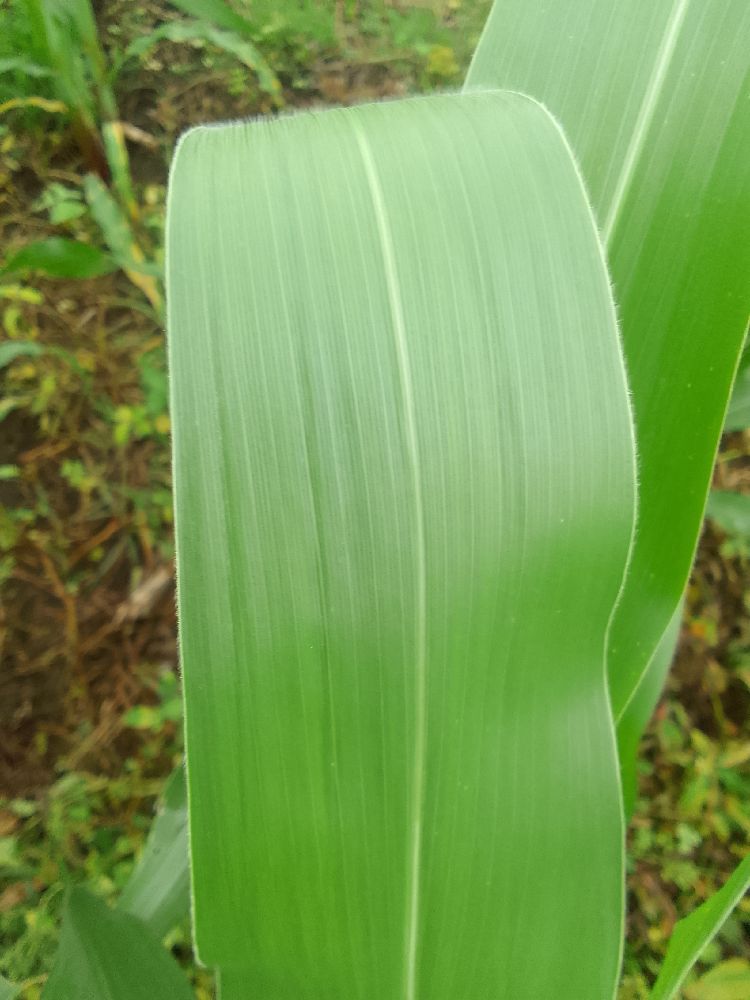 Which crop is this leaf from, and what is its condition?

maize, healthy
